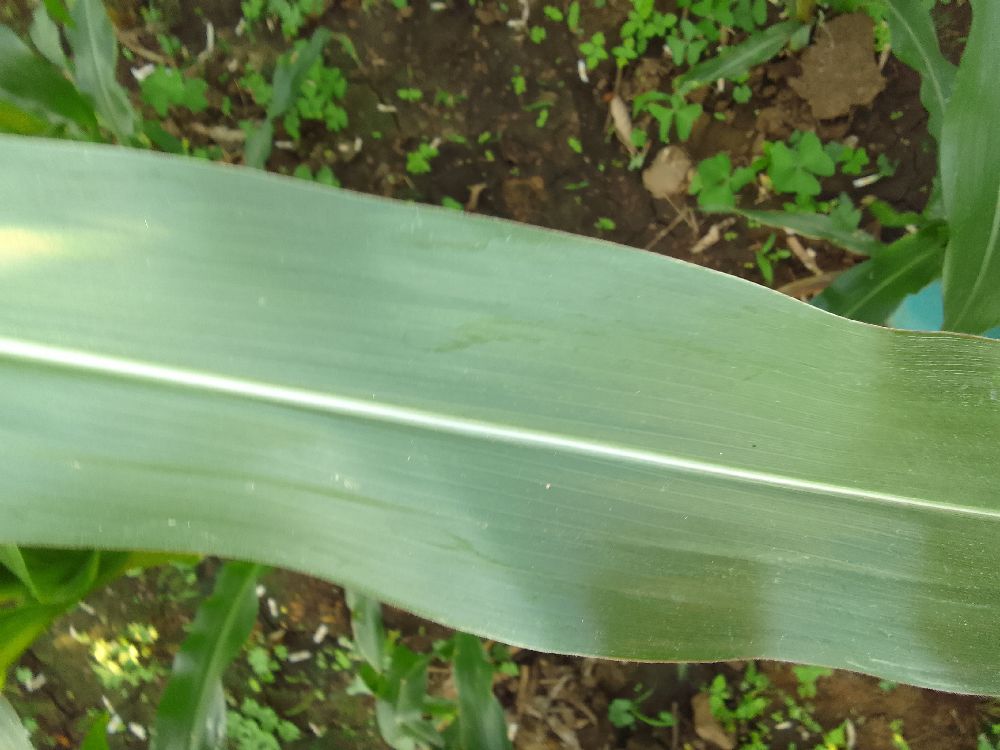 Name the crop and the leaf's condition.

maize, healthy
